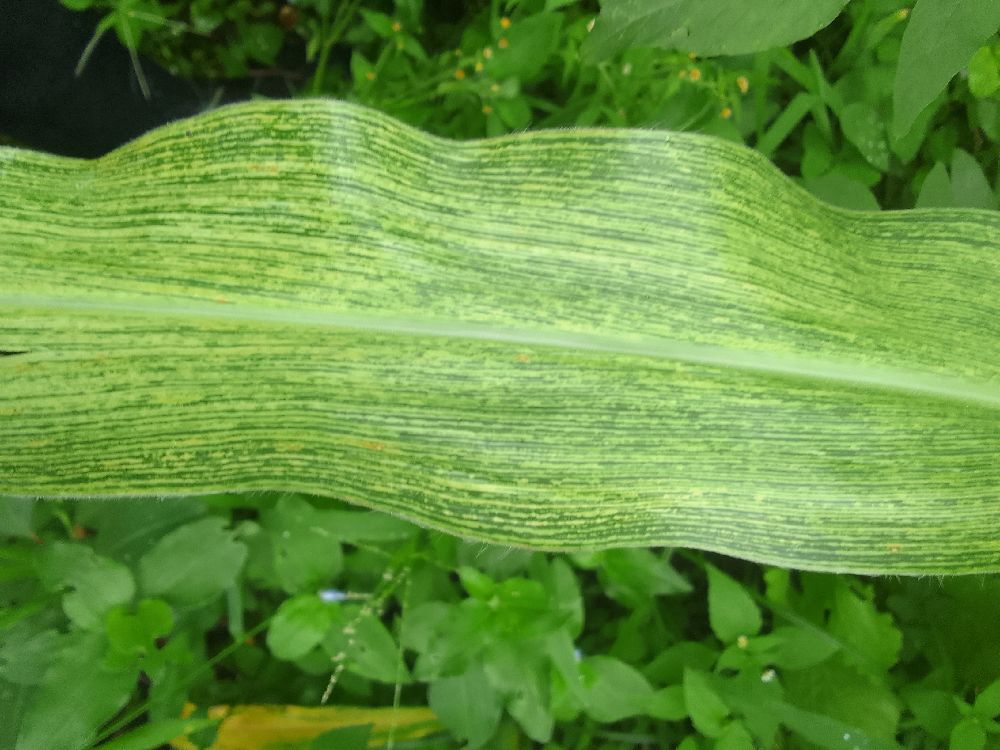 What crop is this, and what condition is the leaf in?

maize, maize streak virus
